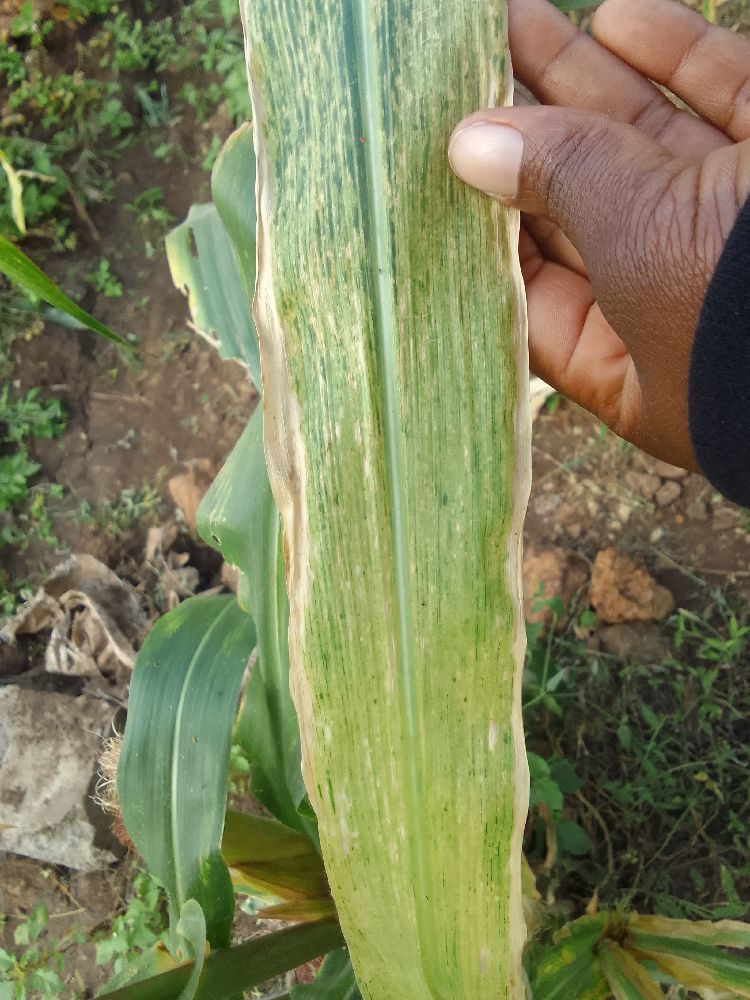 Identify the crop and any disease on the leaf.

maize, maize lethal necrosis
